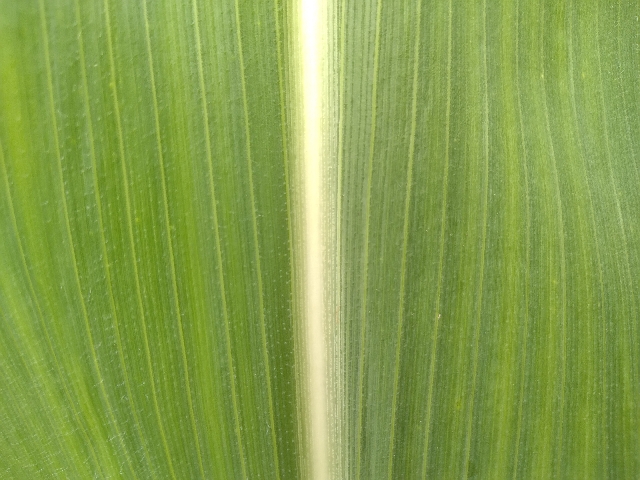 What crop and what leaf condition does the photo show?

maize, healthy
